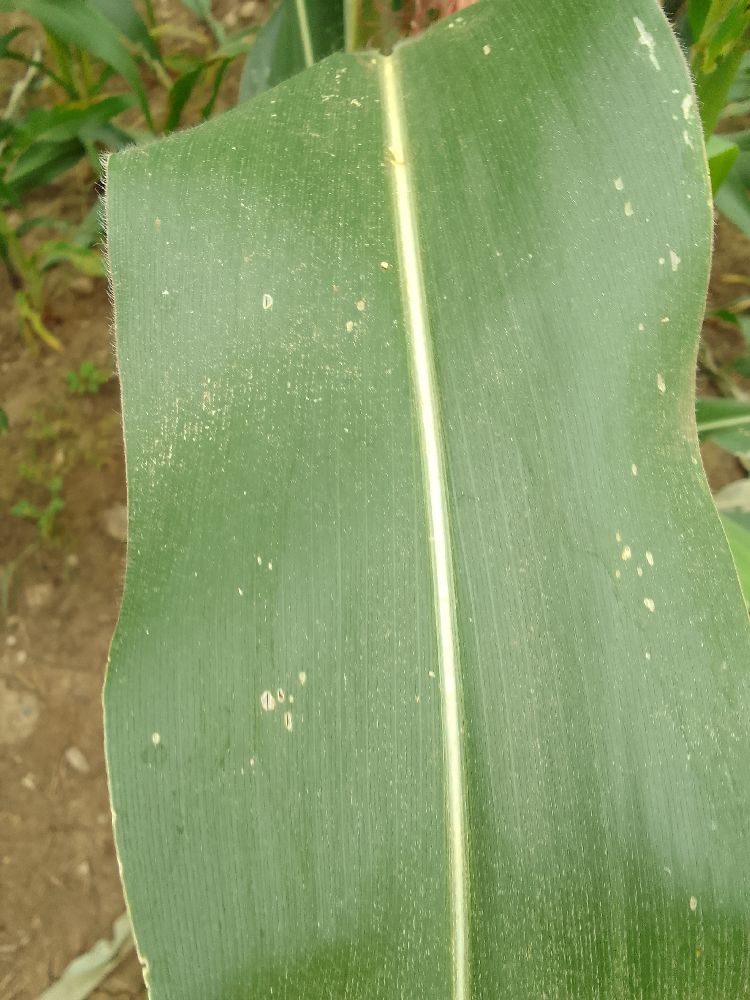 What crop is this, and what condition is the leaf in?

maize, healthy
